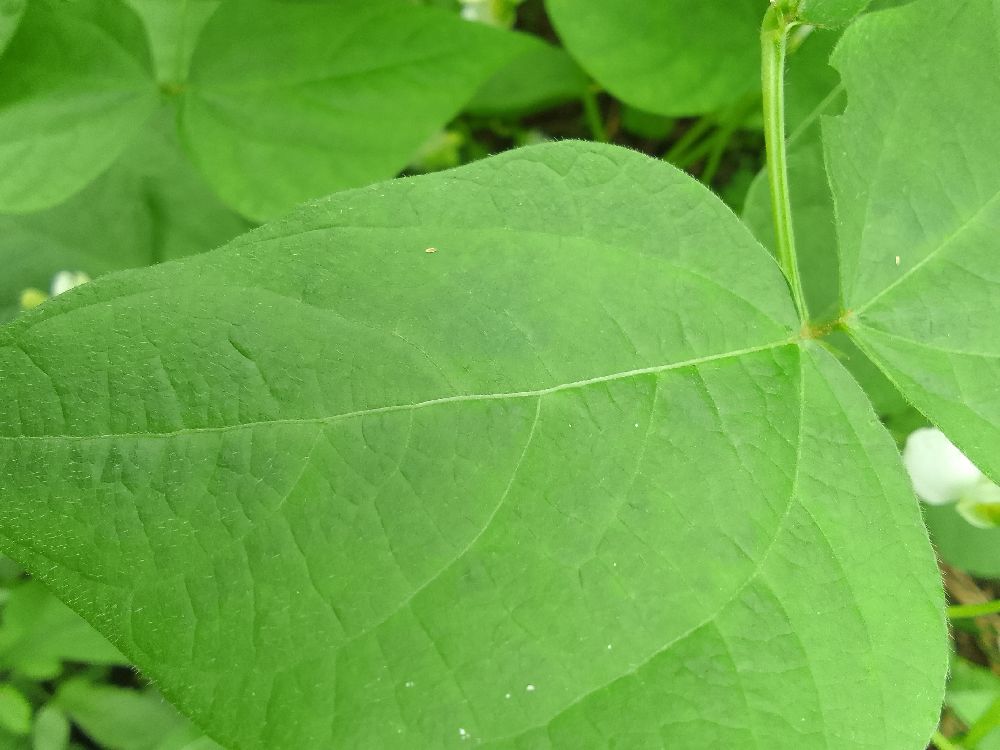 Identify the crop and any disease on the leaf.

common bean, healthy
